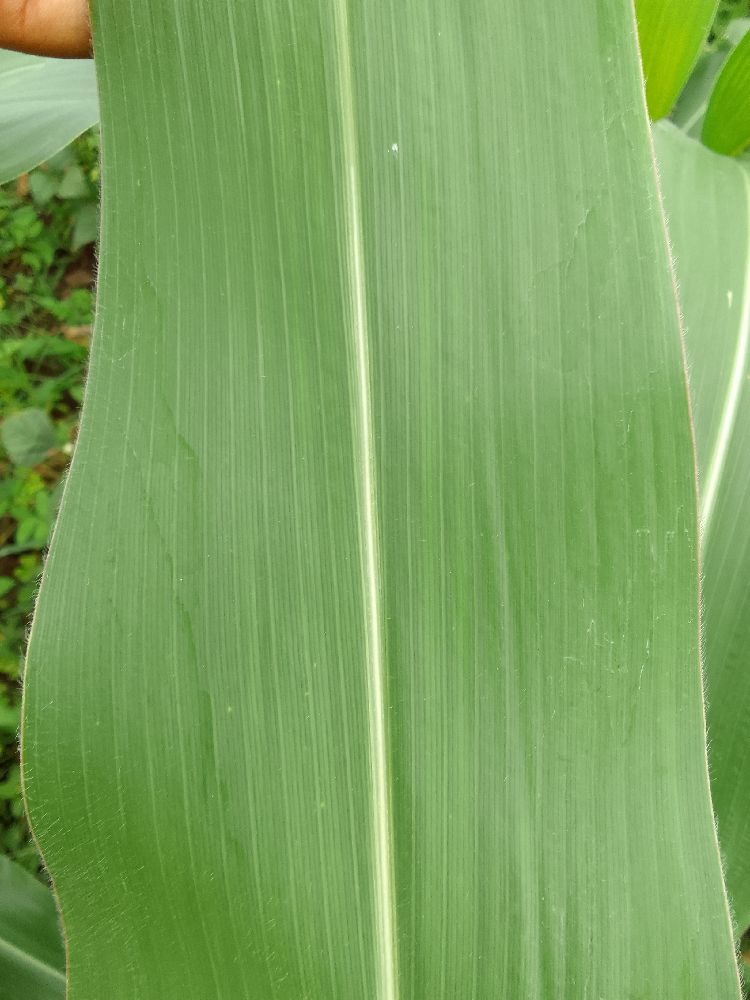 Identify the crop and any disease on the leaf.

maize, healthy
